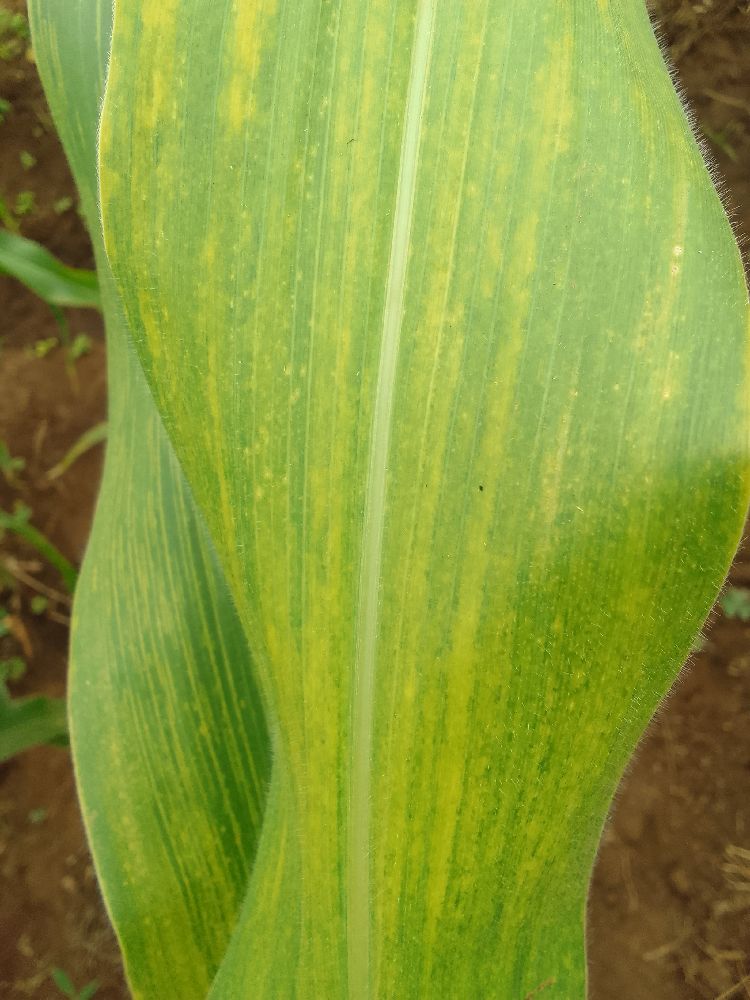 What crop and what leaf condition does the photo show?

maize, maize lethal necrosis
